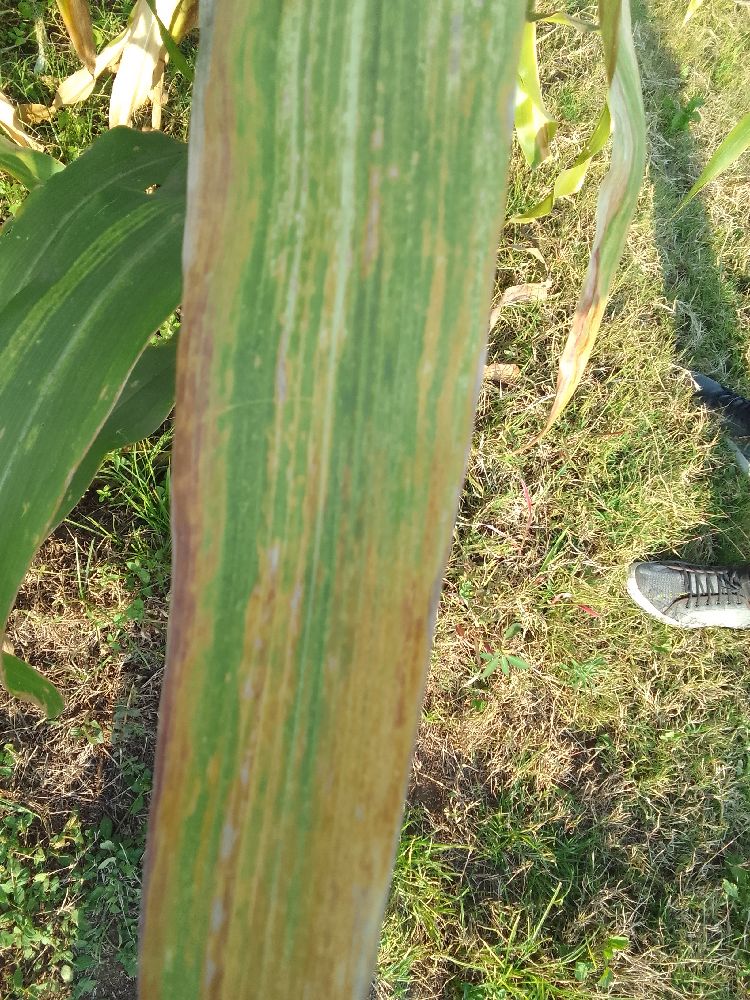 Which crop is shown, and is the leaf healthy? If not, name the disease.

maize, maize lethal necrosis
